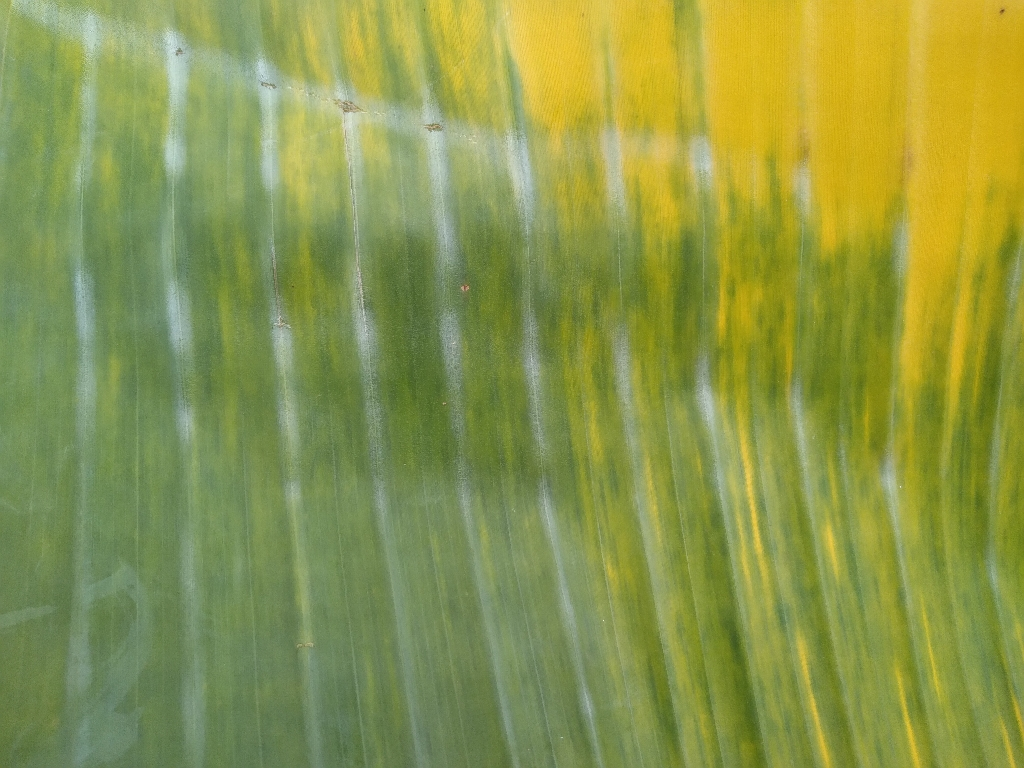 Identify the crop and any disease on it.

banana, fusarium wilt race 1
